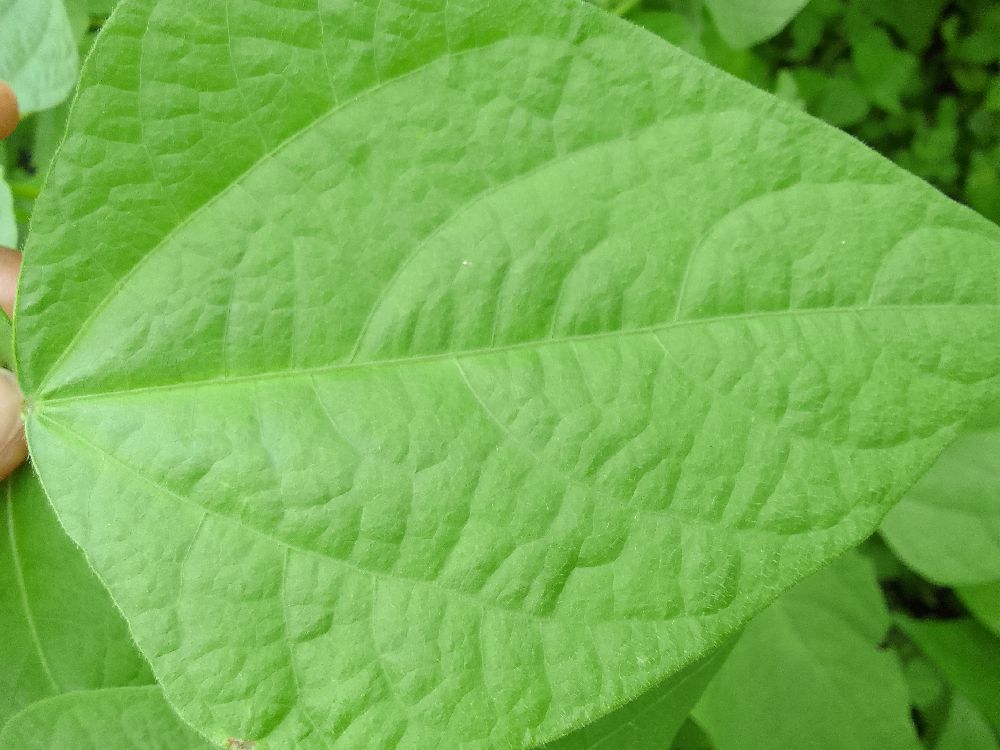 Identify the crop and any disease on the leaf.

common bean, healthy
